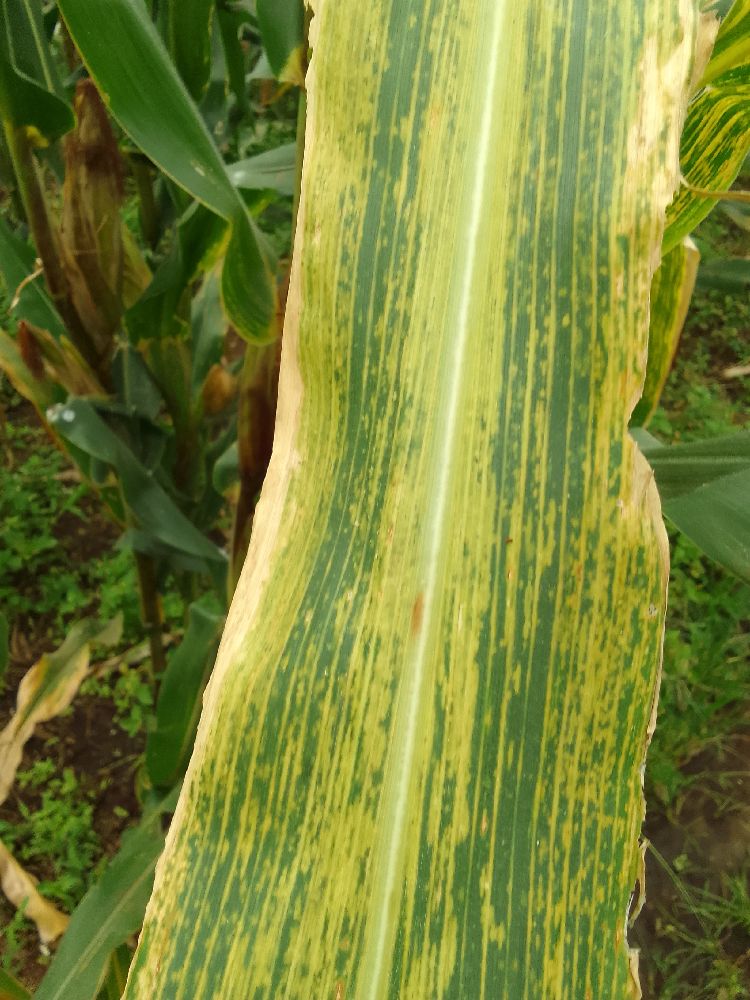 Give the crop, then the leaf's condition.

maize, maize lethal necrosis
